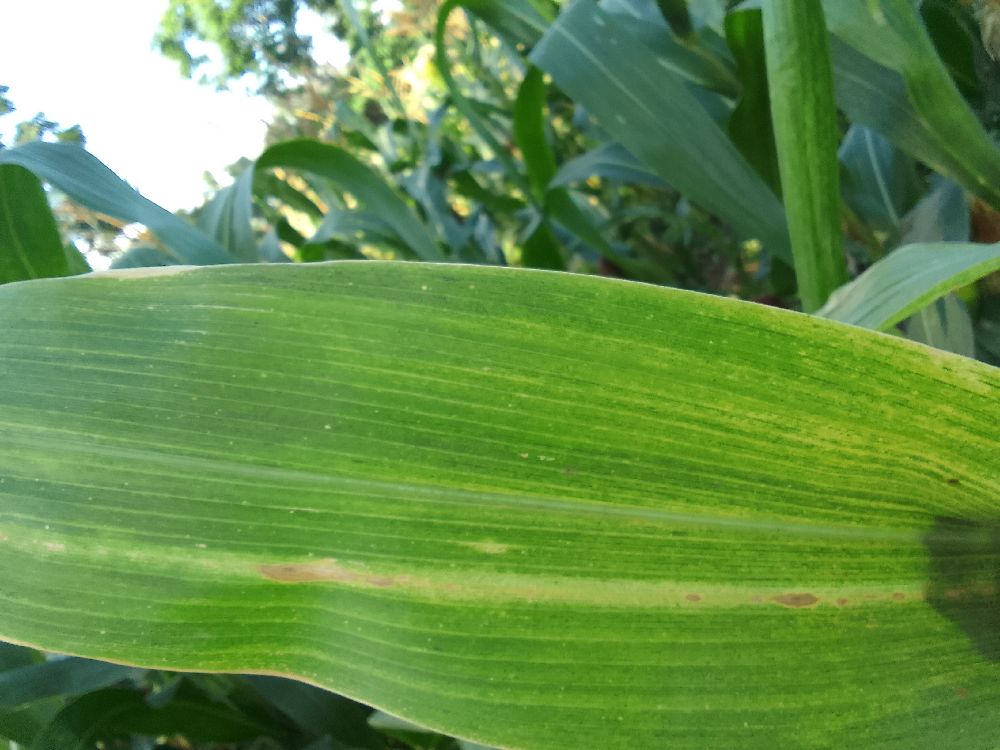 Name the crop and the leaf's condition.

maize, maize lethal necrosis
